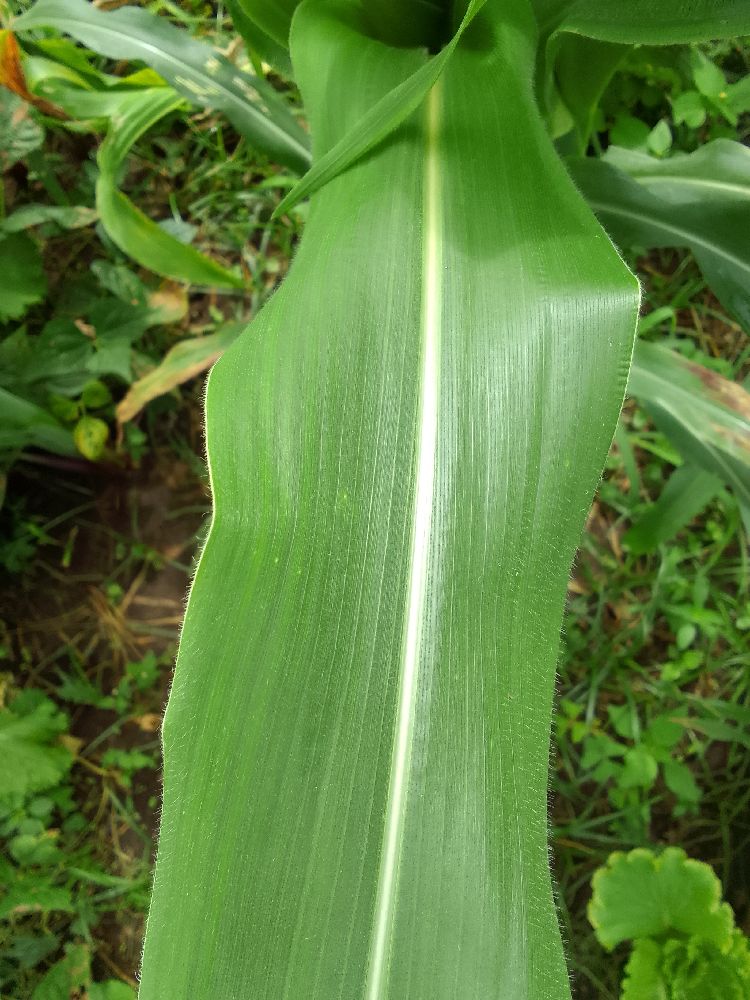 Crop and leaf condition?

maize, healthy
